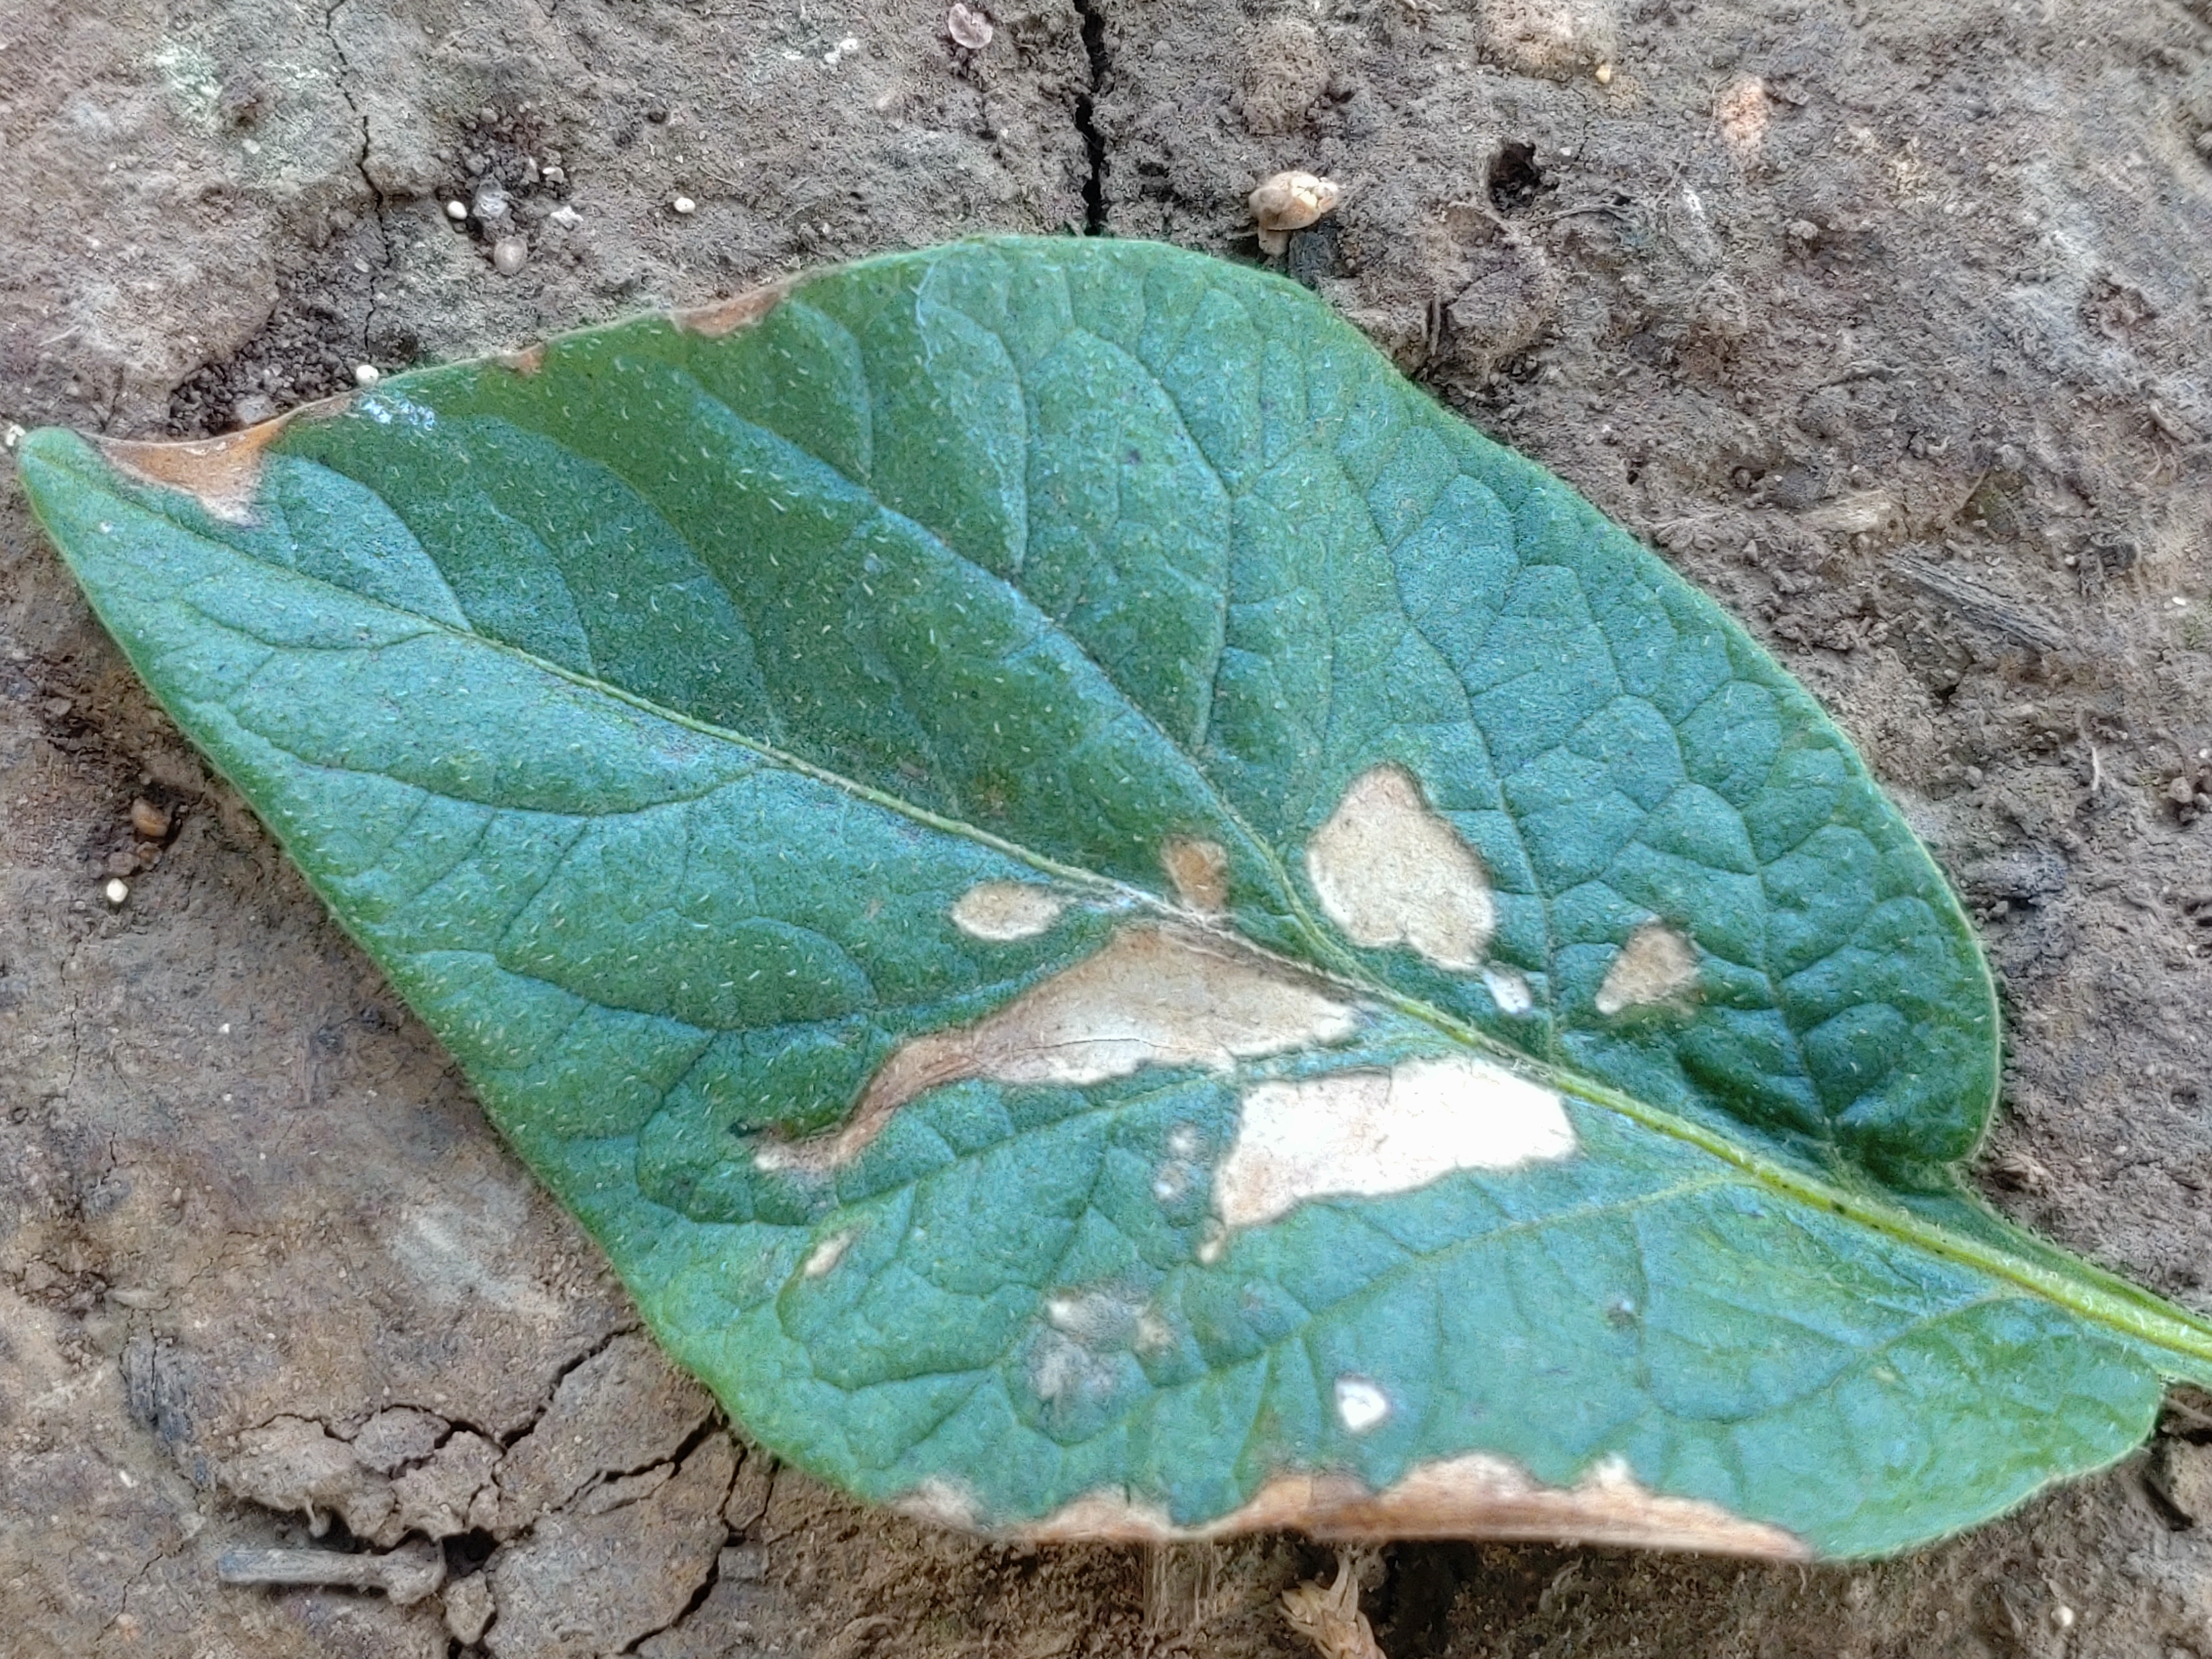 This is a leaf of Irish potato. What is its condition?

early blight
